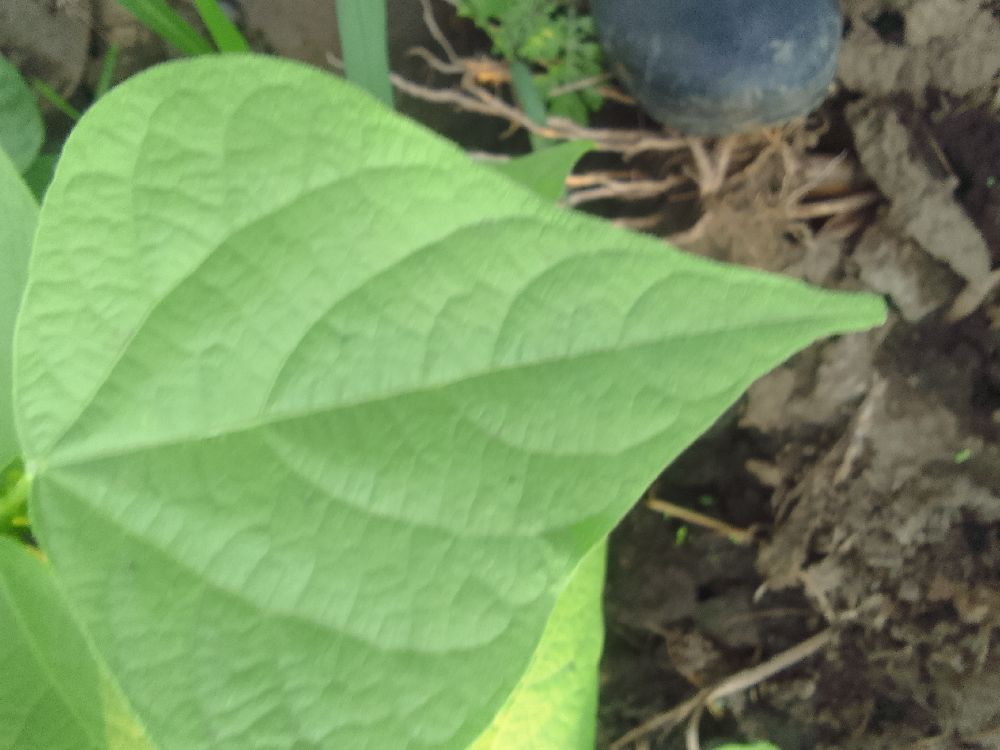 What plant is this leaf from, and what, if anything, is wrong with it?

common bean, healthy
